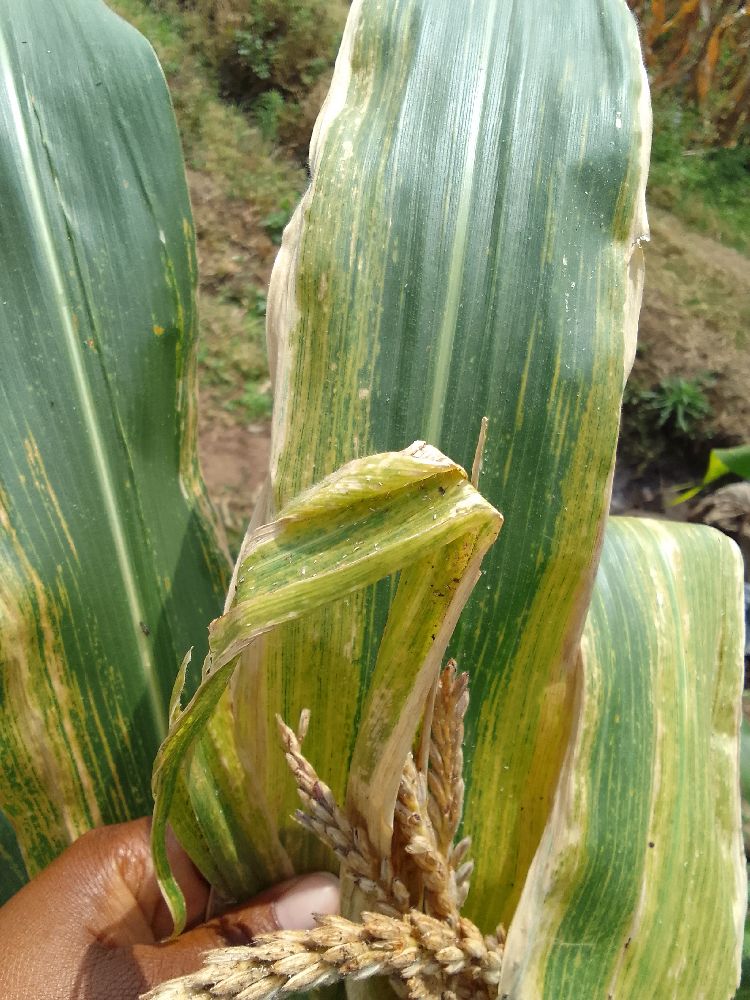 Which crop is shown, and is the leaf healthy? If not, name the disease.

maize, maize lethal necrosis
